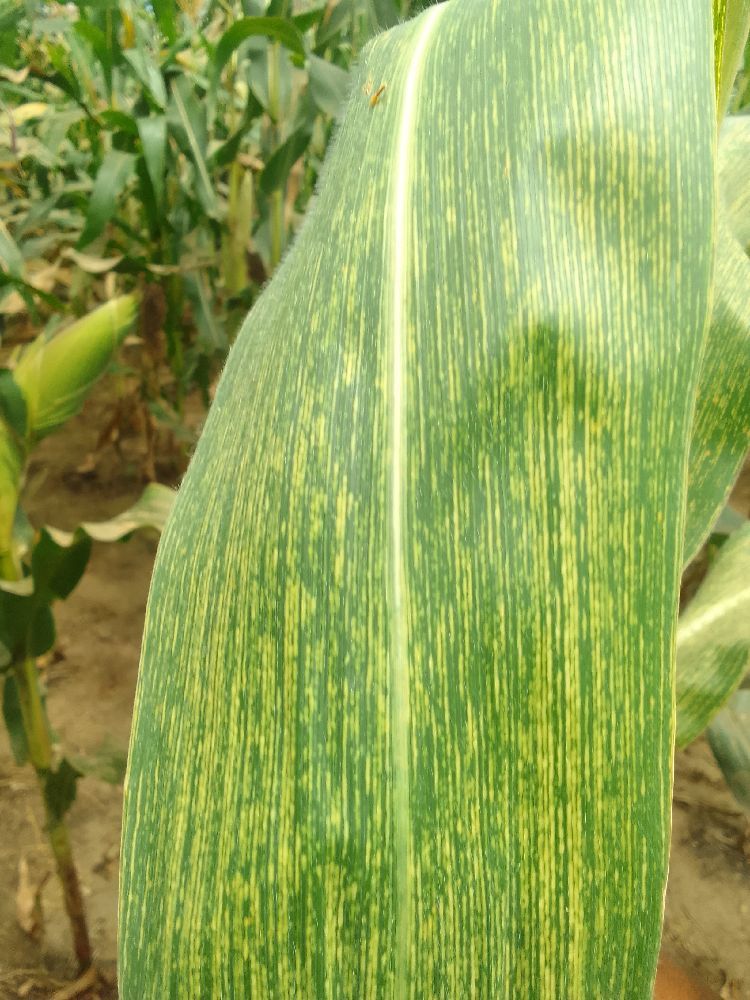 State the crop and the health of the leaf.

maize, maize streak virus
